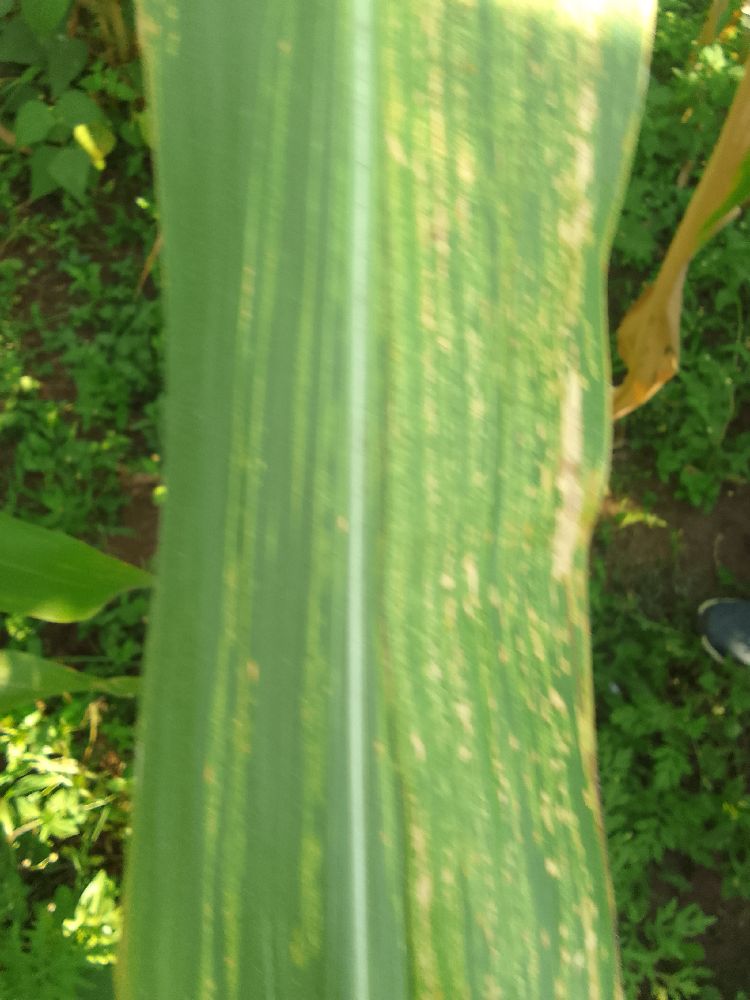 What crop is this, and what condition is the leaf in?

maize, maize lethal necrosis
